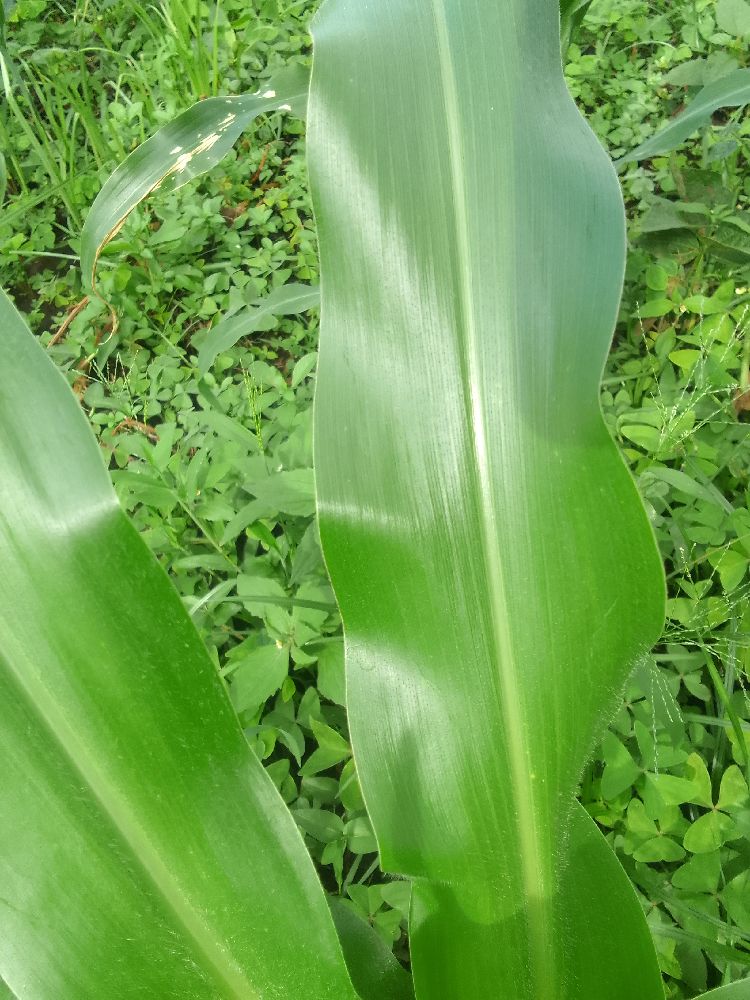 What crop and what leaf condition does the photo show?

maize, healthy
